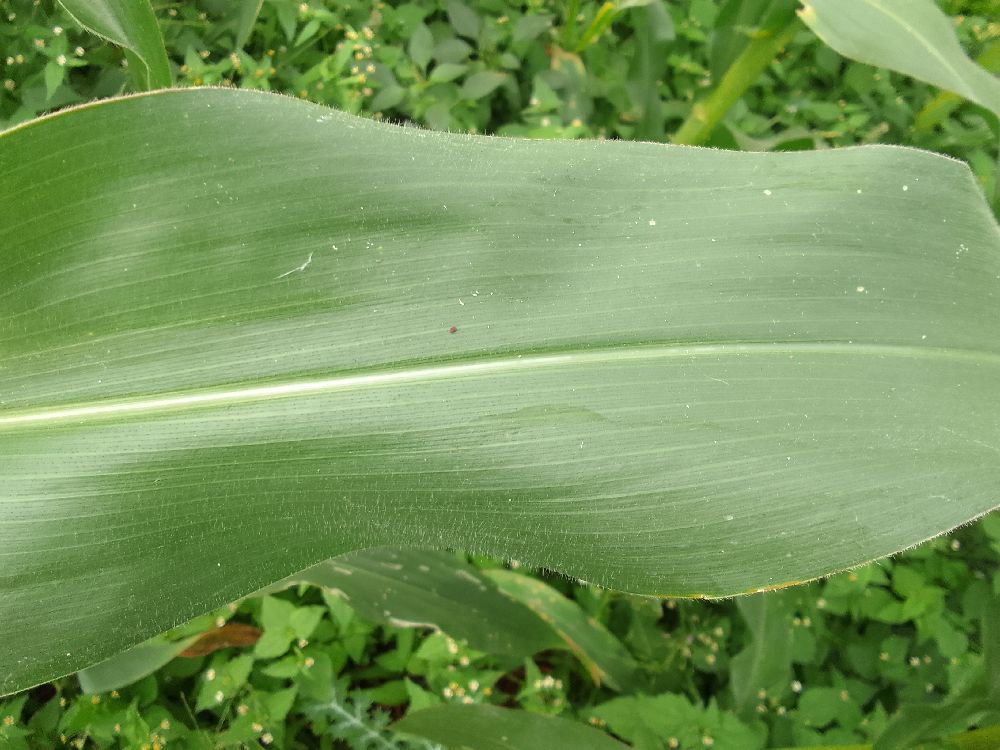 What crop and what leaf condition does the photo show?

maize, healthy
